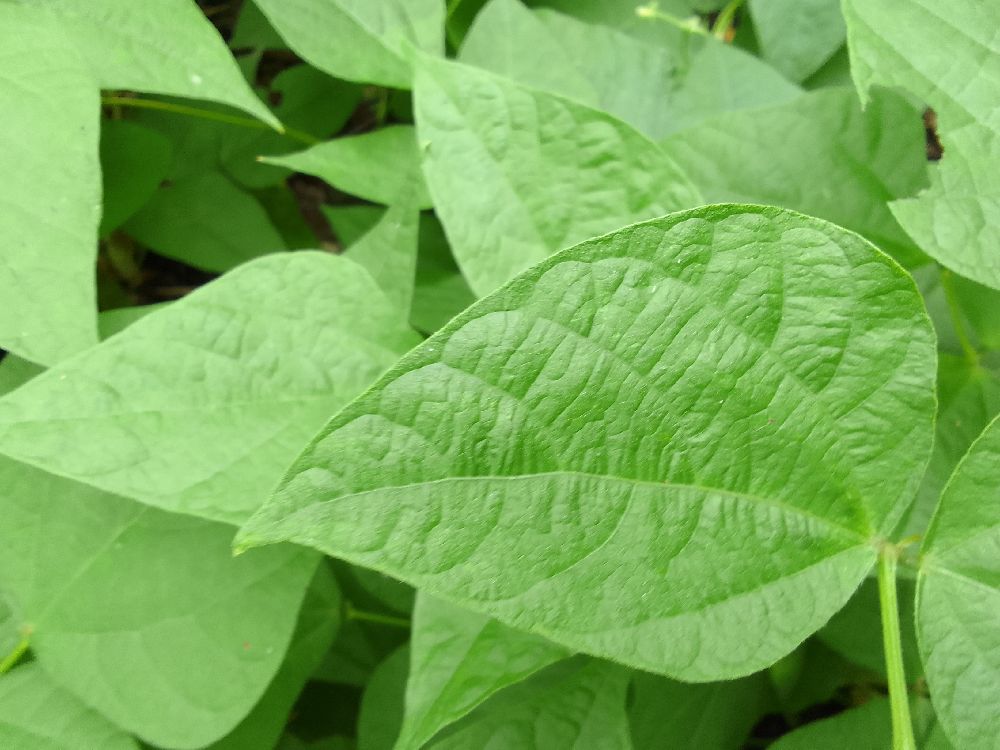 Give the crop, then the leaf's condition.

common bean, healthy
